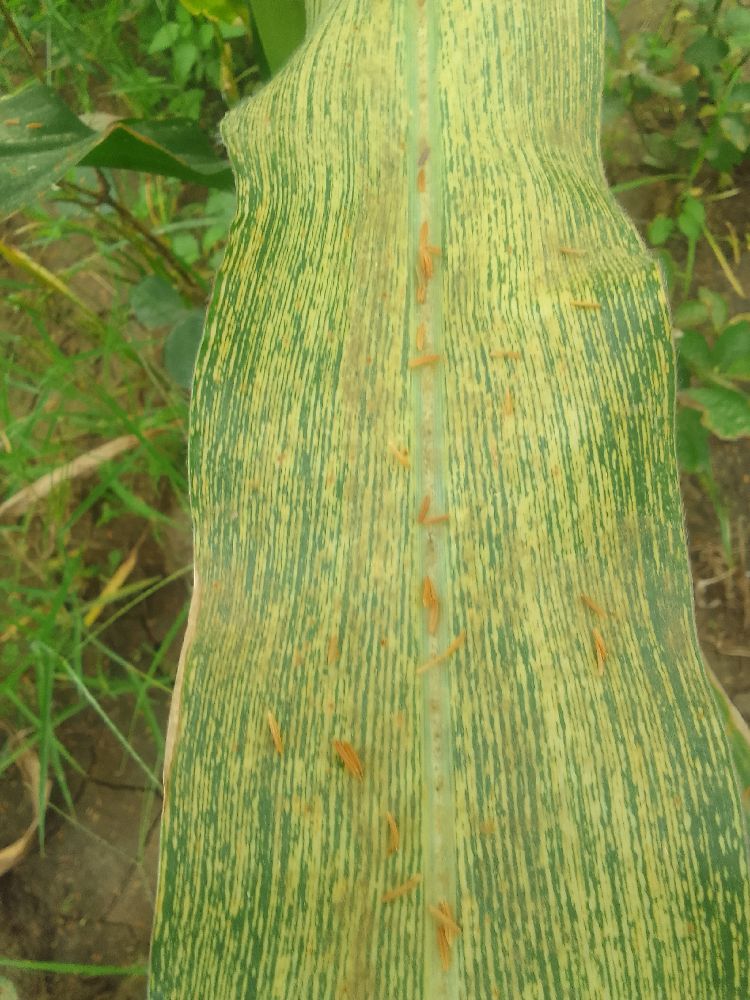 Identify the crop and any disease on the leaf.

maize, maize streak virus
